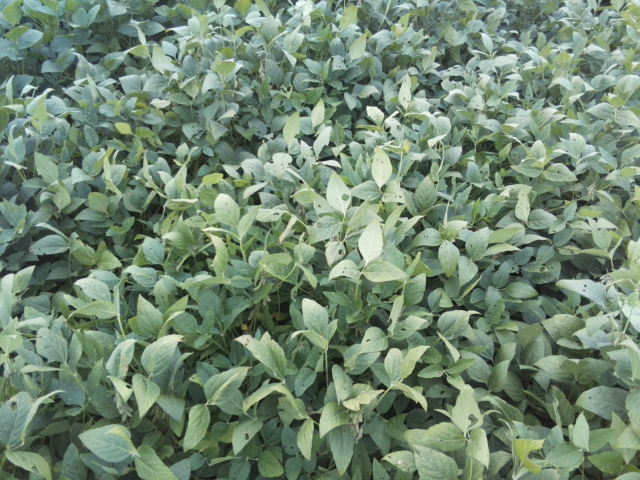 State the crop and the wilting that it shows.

soybean, leaflets folding inward at secondary pulvinus with no turgor loss in leaflets or petioles
